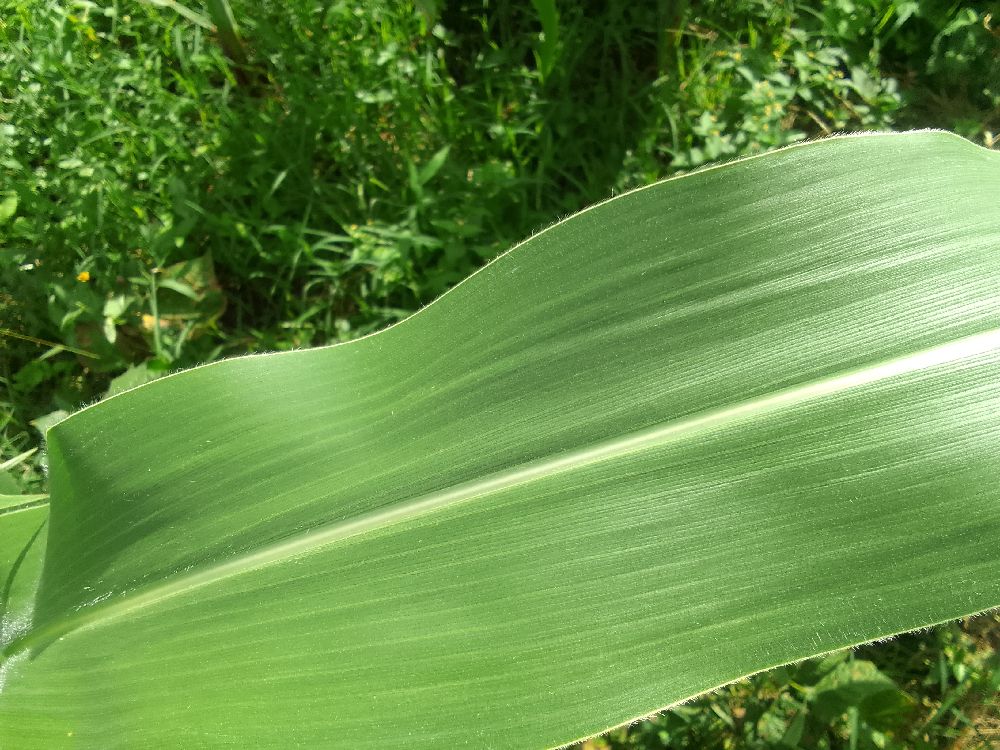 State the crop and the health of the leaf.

maize, healthy
